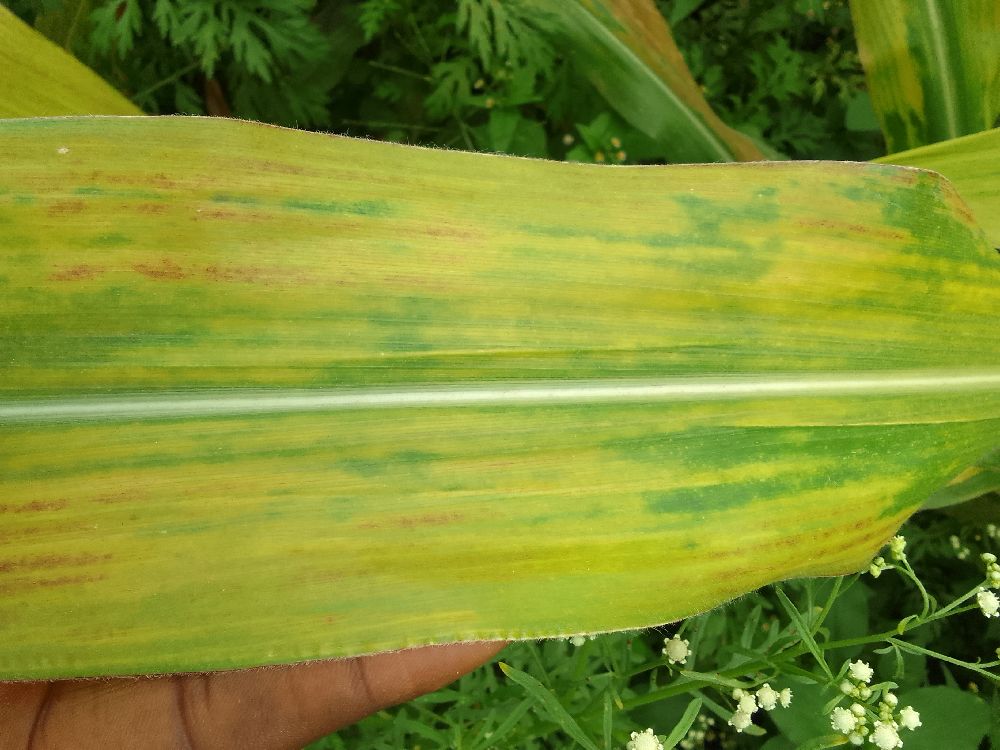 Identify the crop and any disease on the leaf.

maize, maize lethal necrosis
